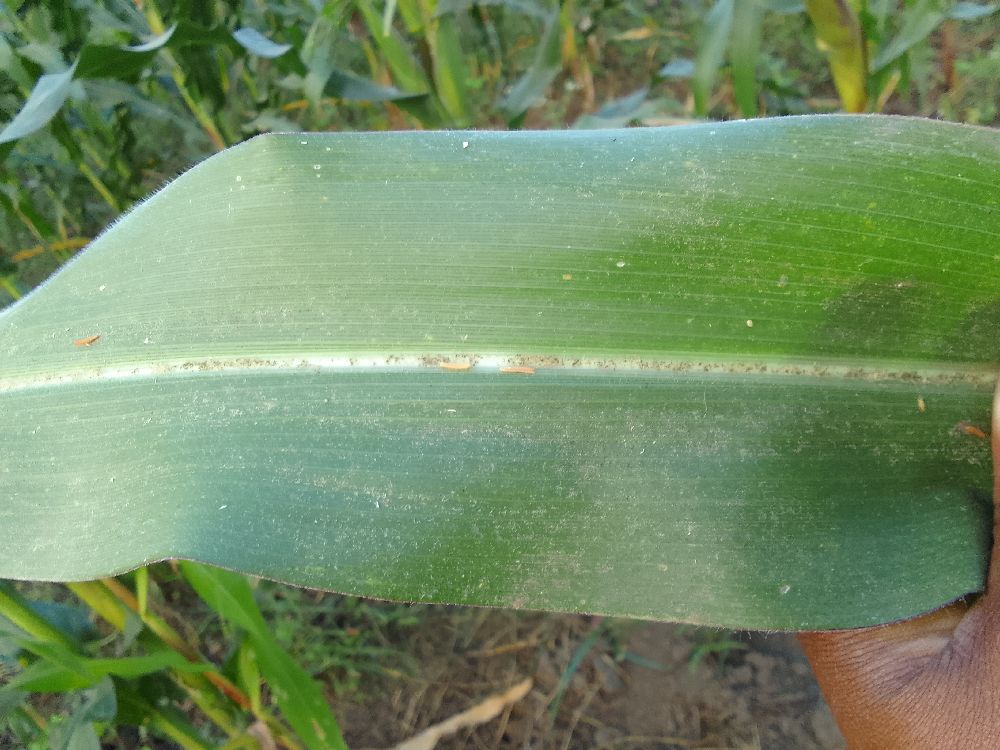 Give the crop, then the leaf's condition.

maize, healthy
